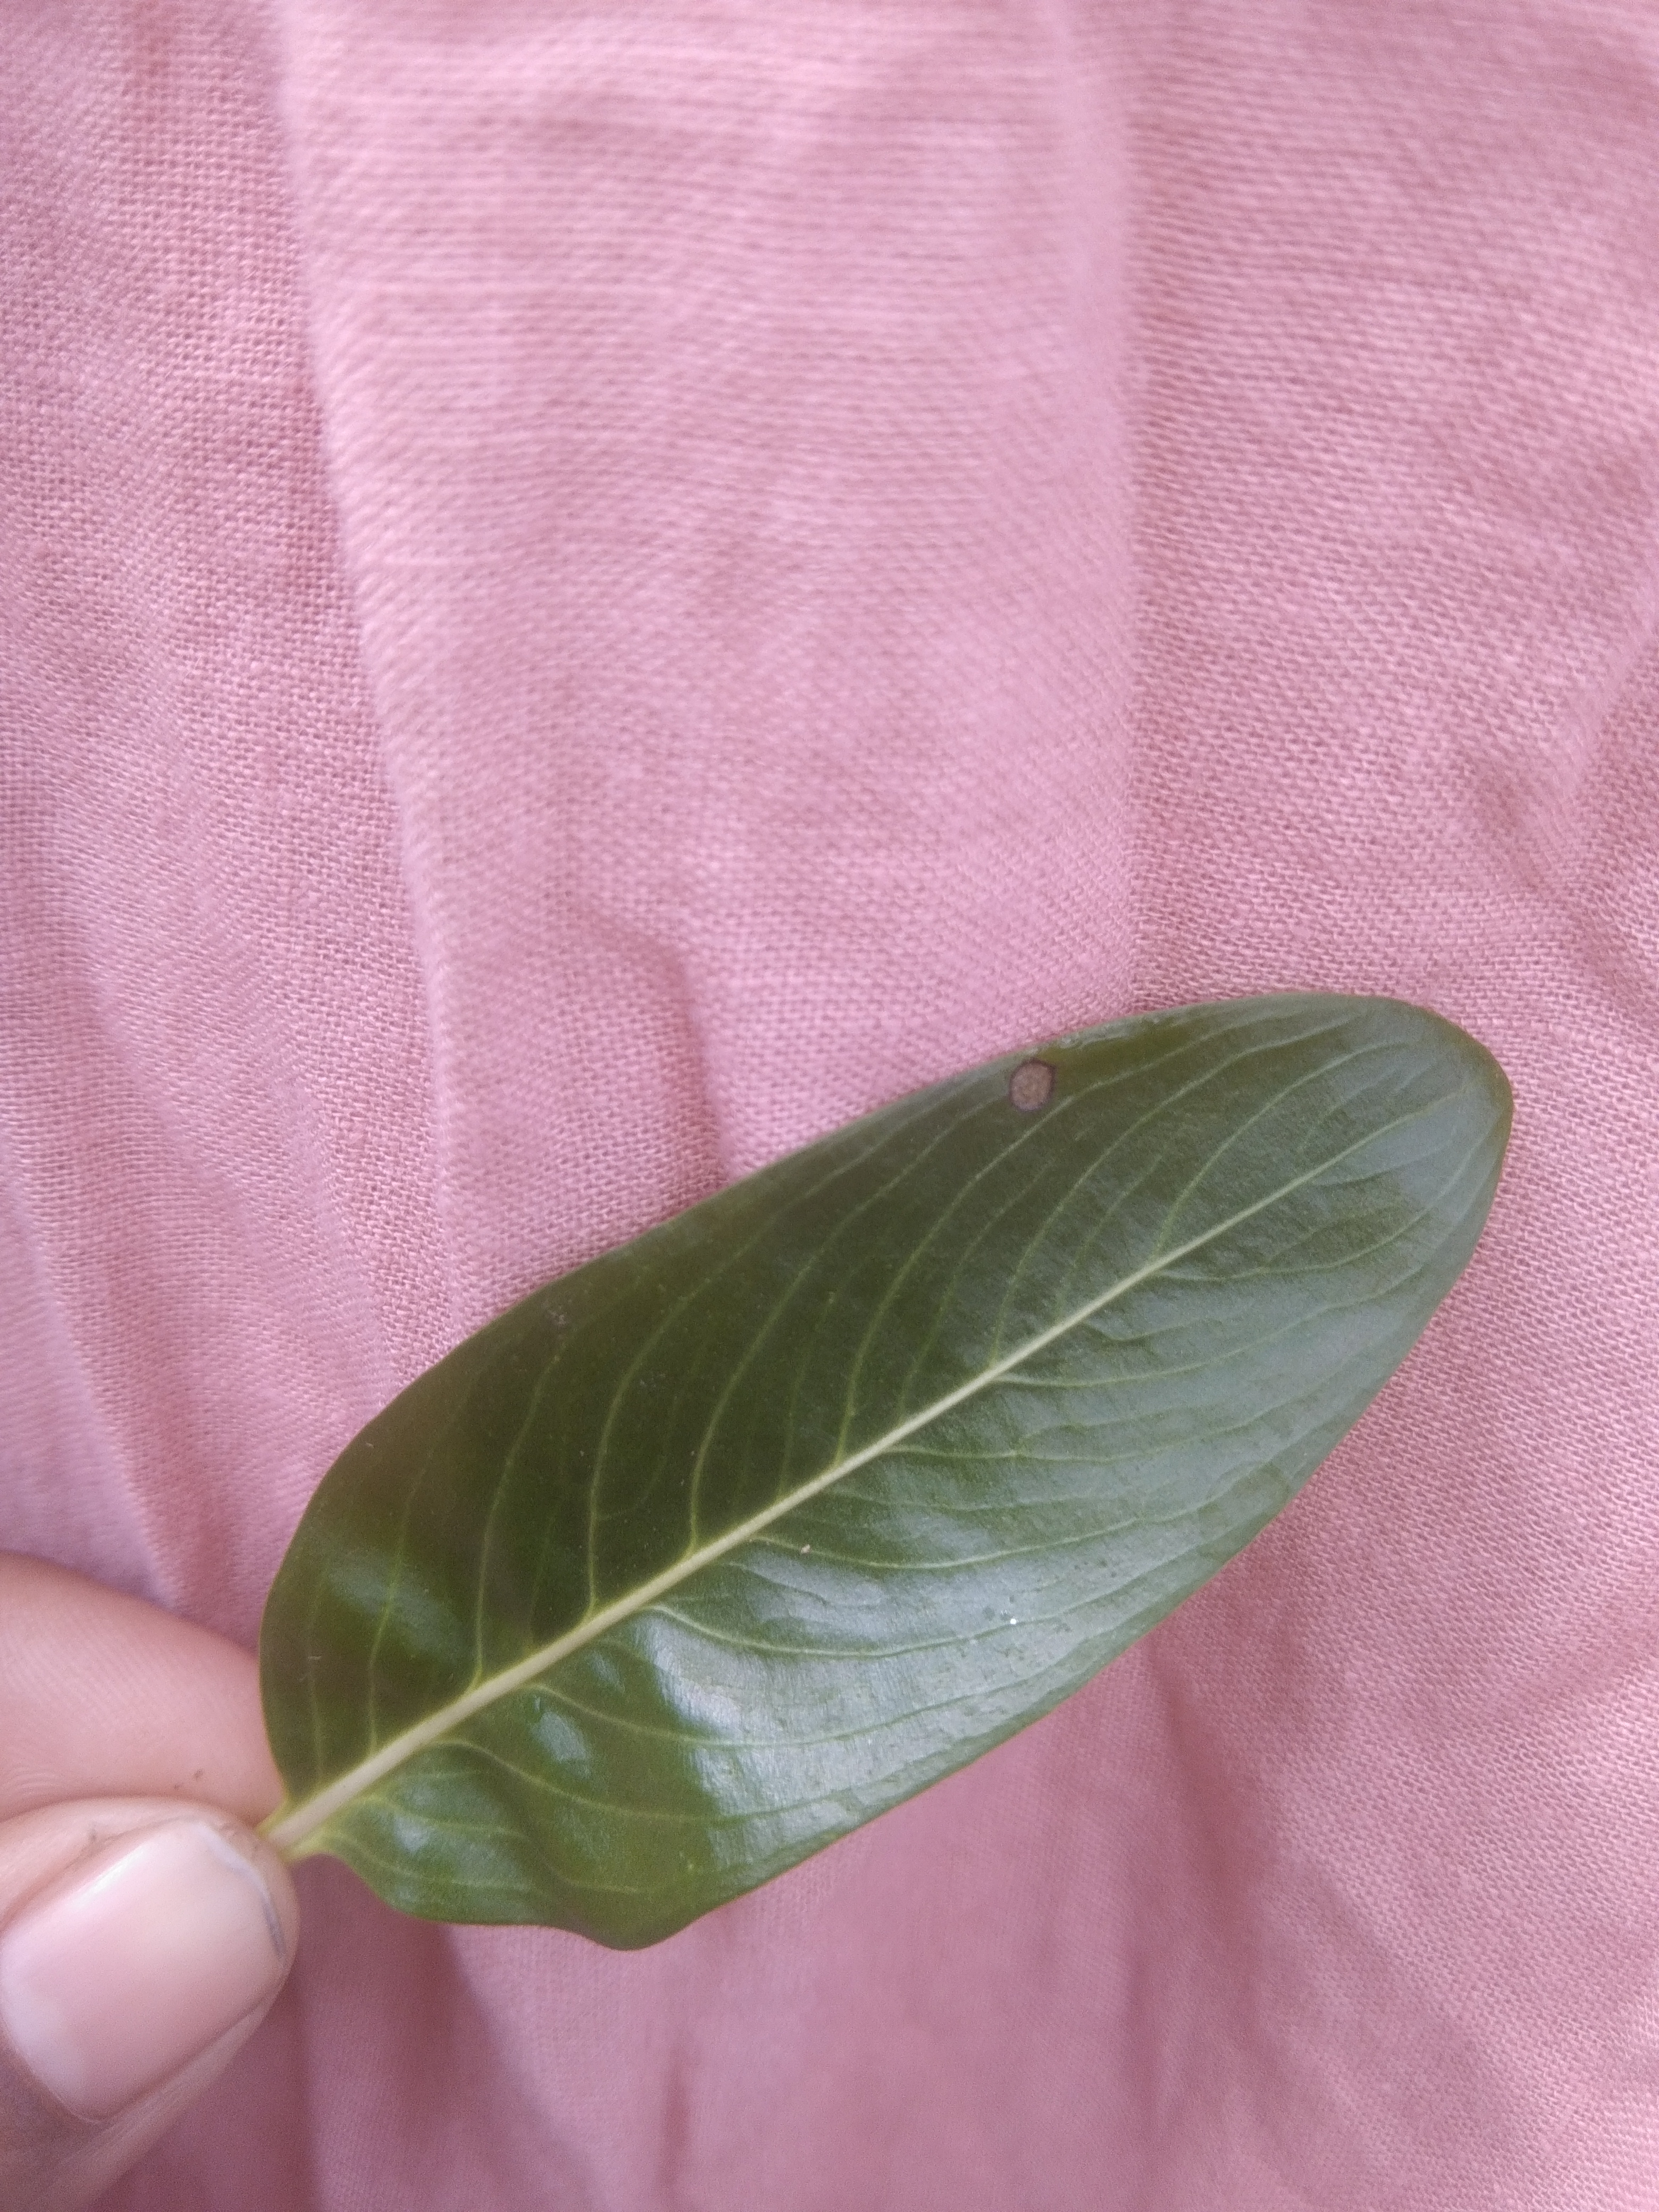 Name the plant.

rose periwinkle
